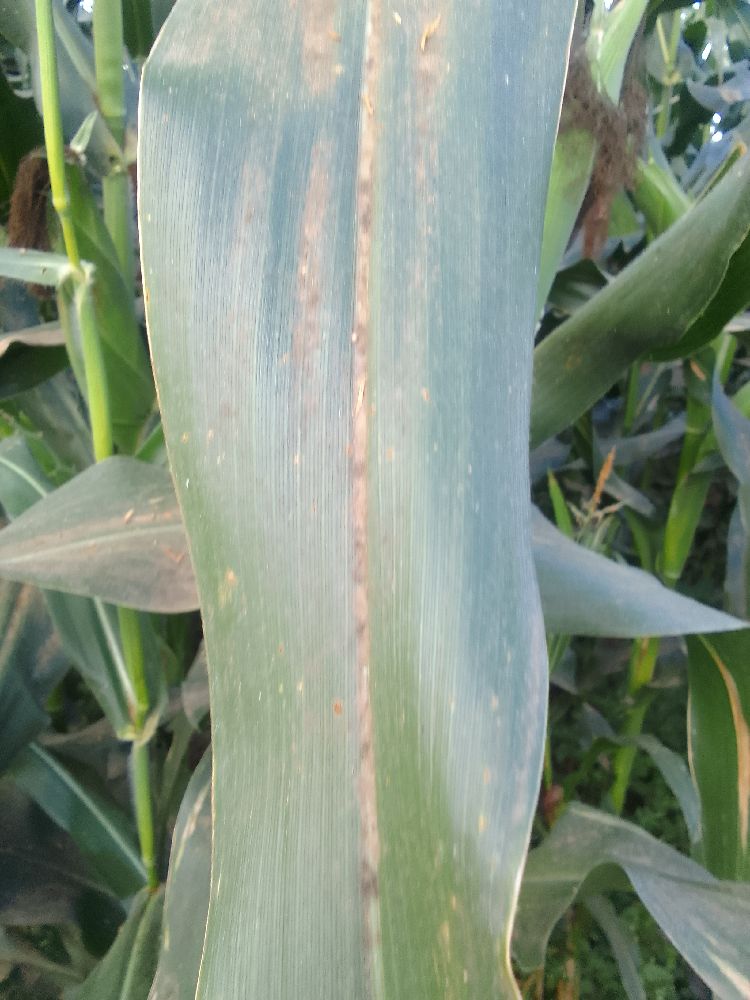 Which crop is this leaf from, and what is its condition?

maize, healthy
